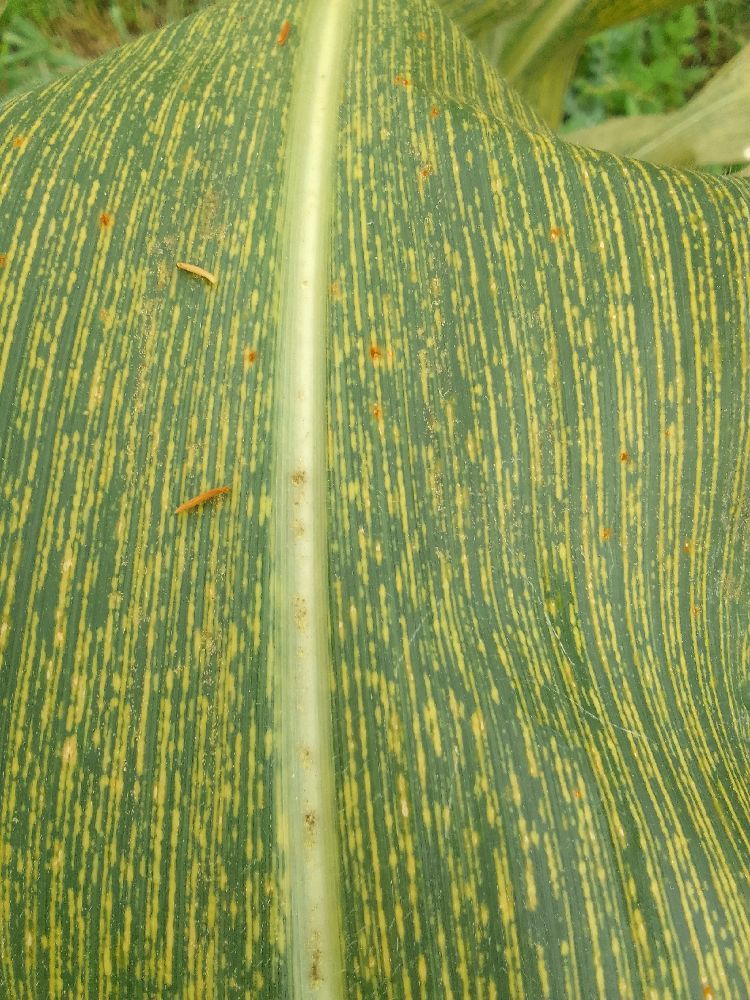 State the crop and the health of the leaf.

maize, maize streak virus
